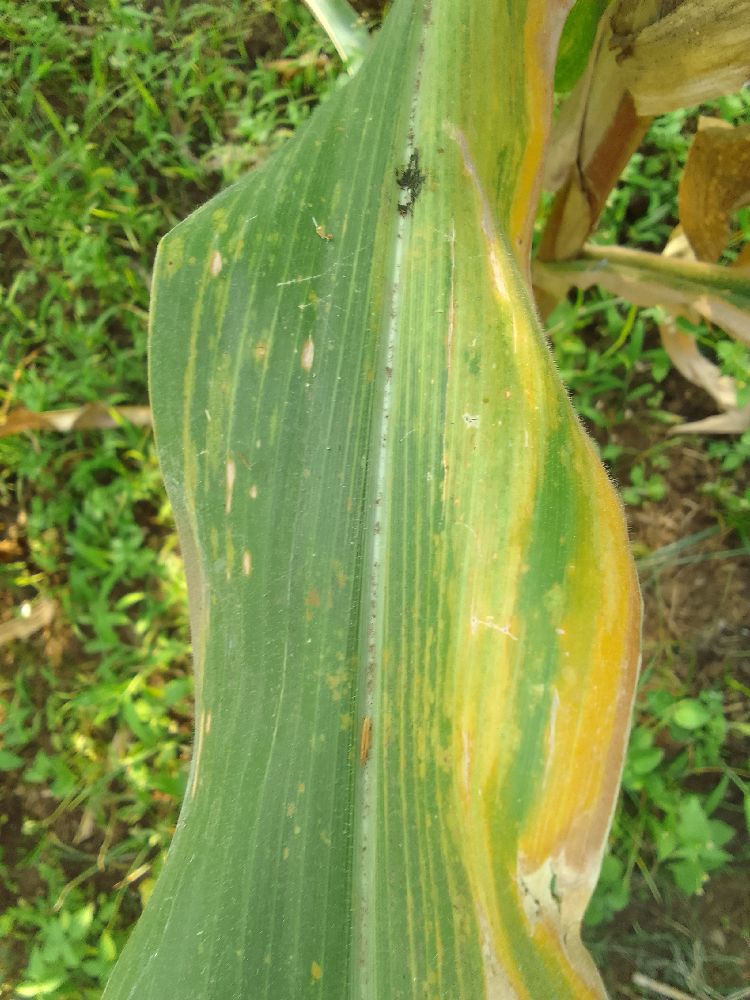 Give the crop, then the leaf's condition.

maize, maize lethal necrosis
